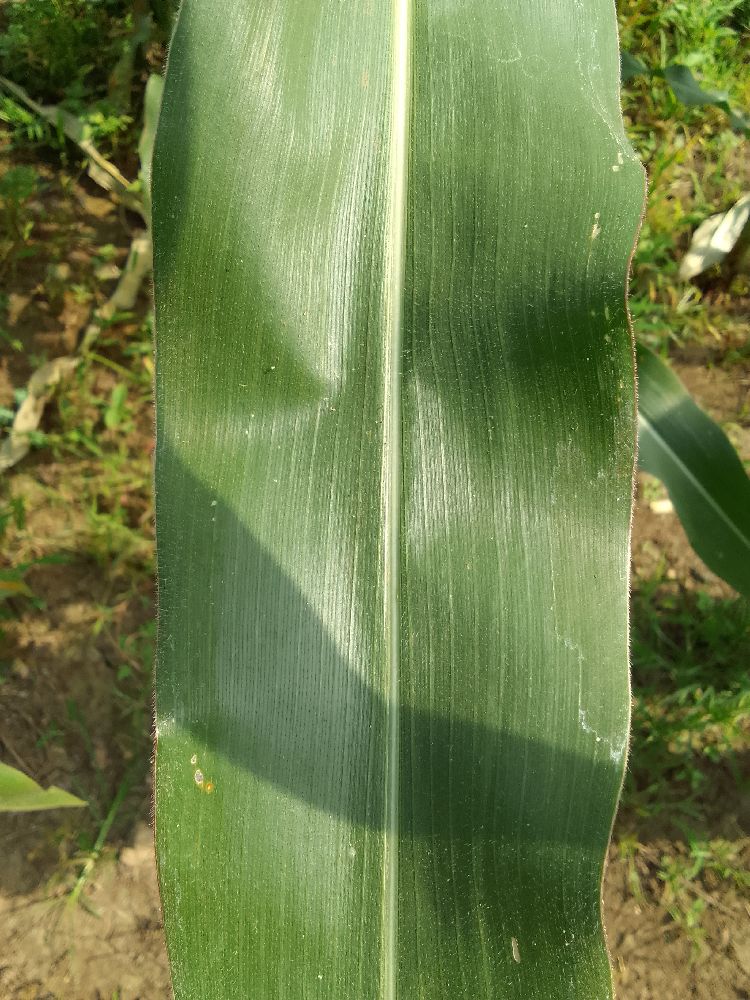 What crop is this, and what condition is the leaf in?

maize, healthy
